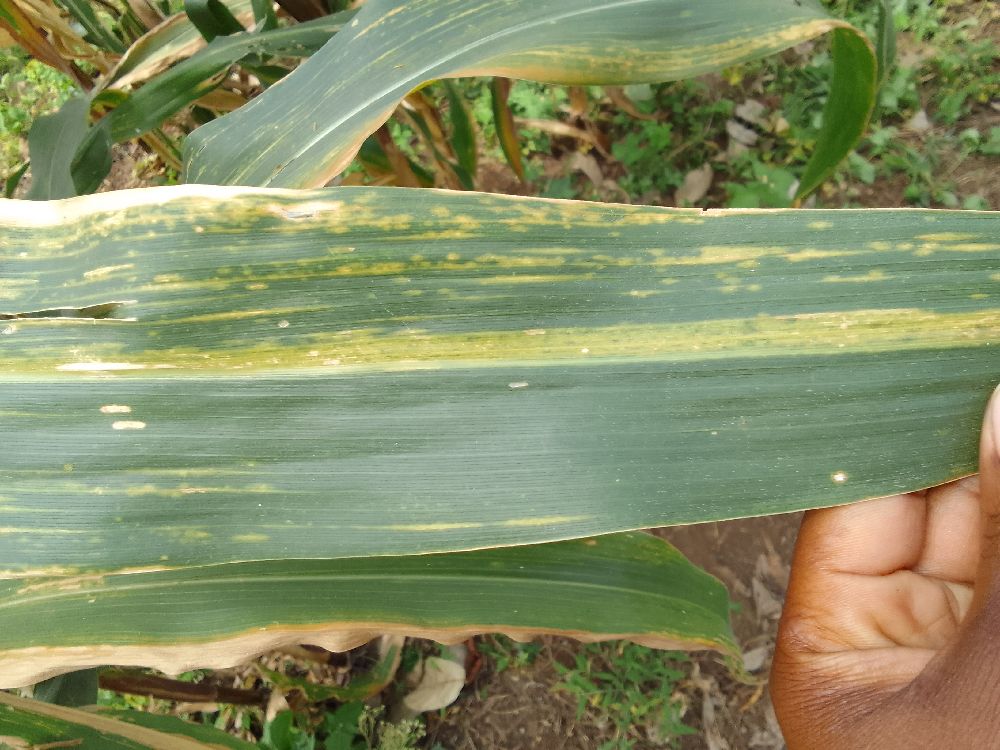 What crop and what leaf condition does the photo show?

maize, maize lethal necrosis
